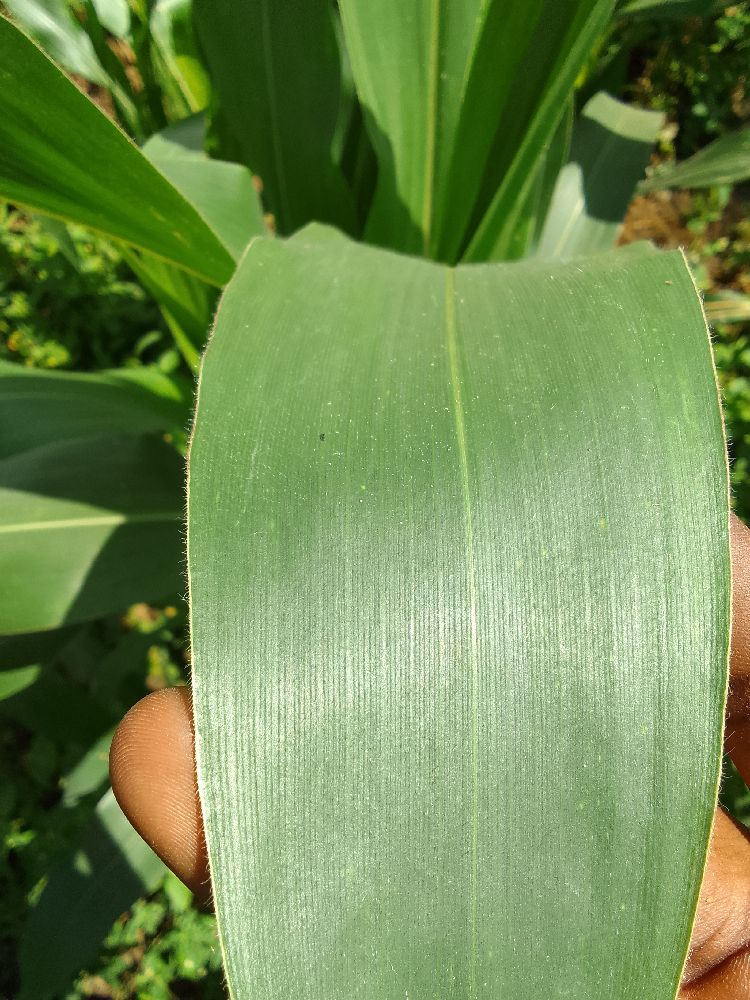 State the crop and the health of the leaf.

maize, healthy
